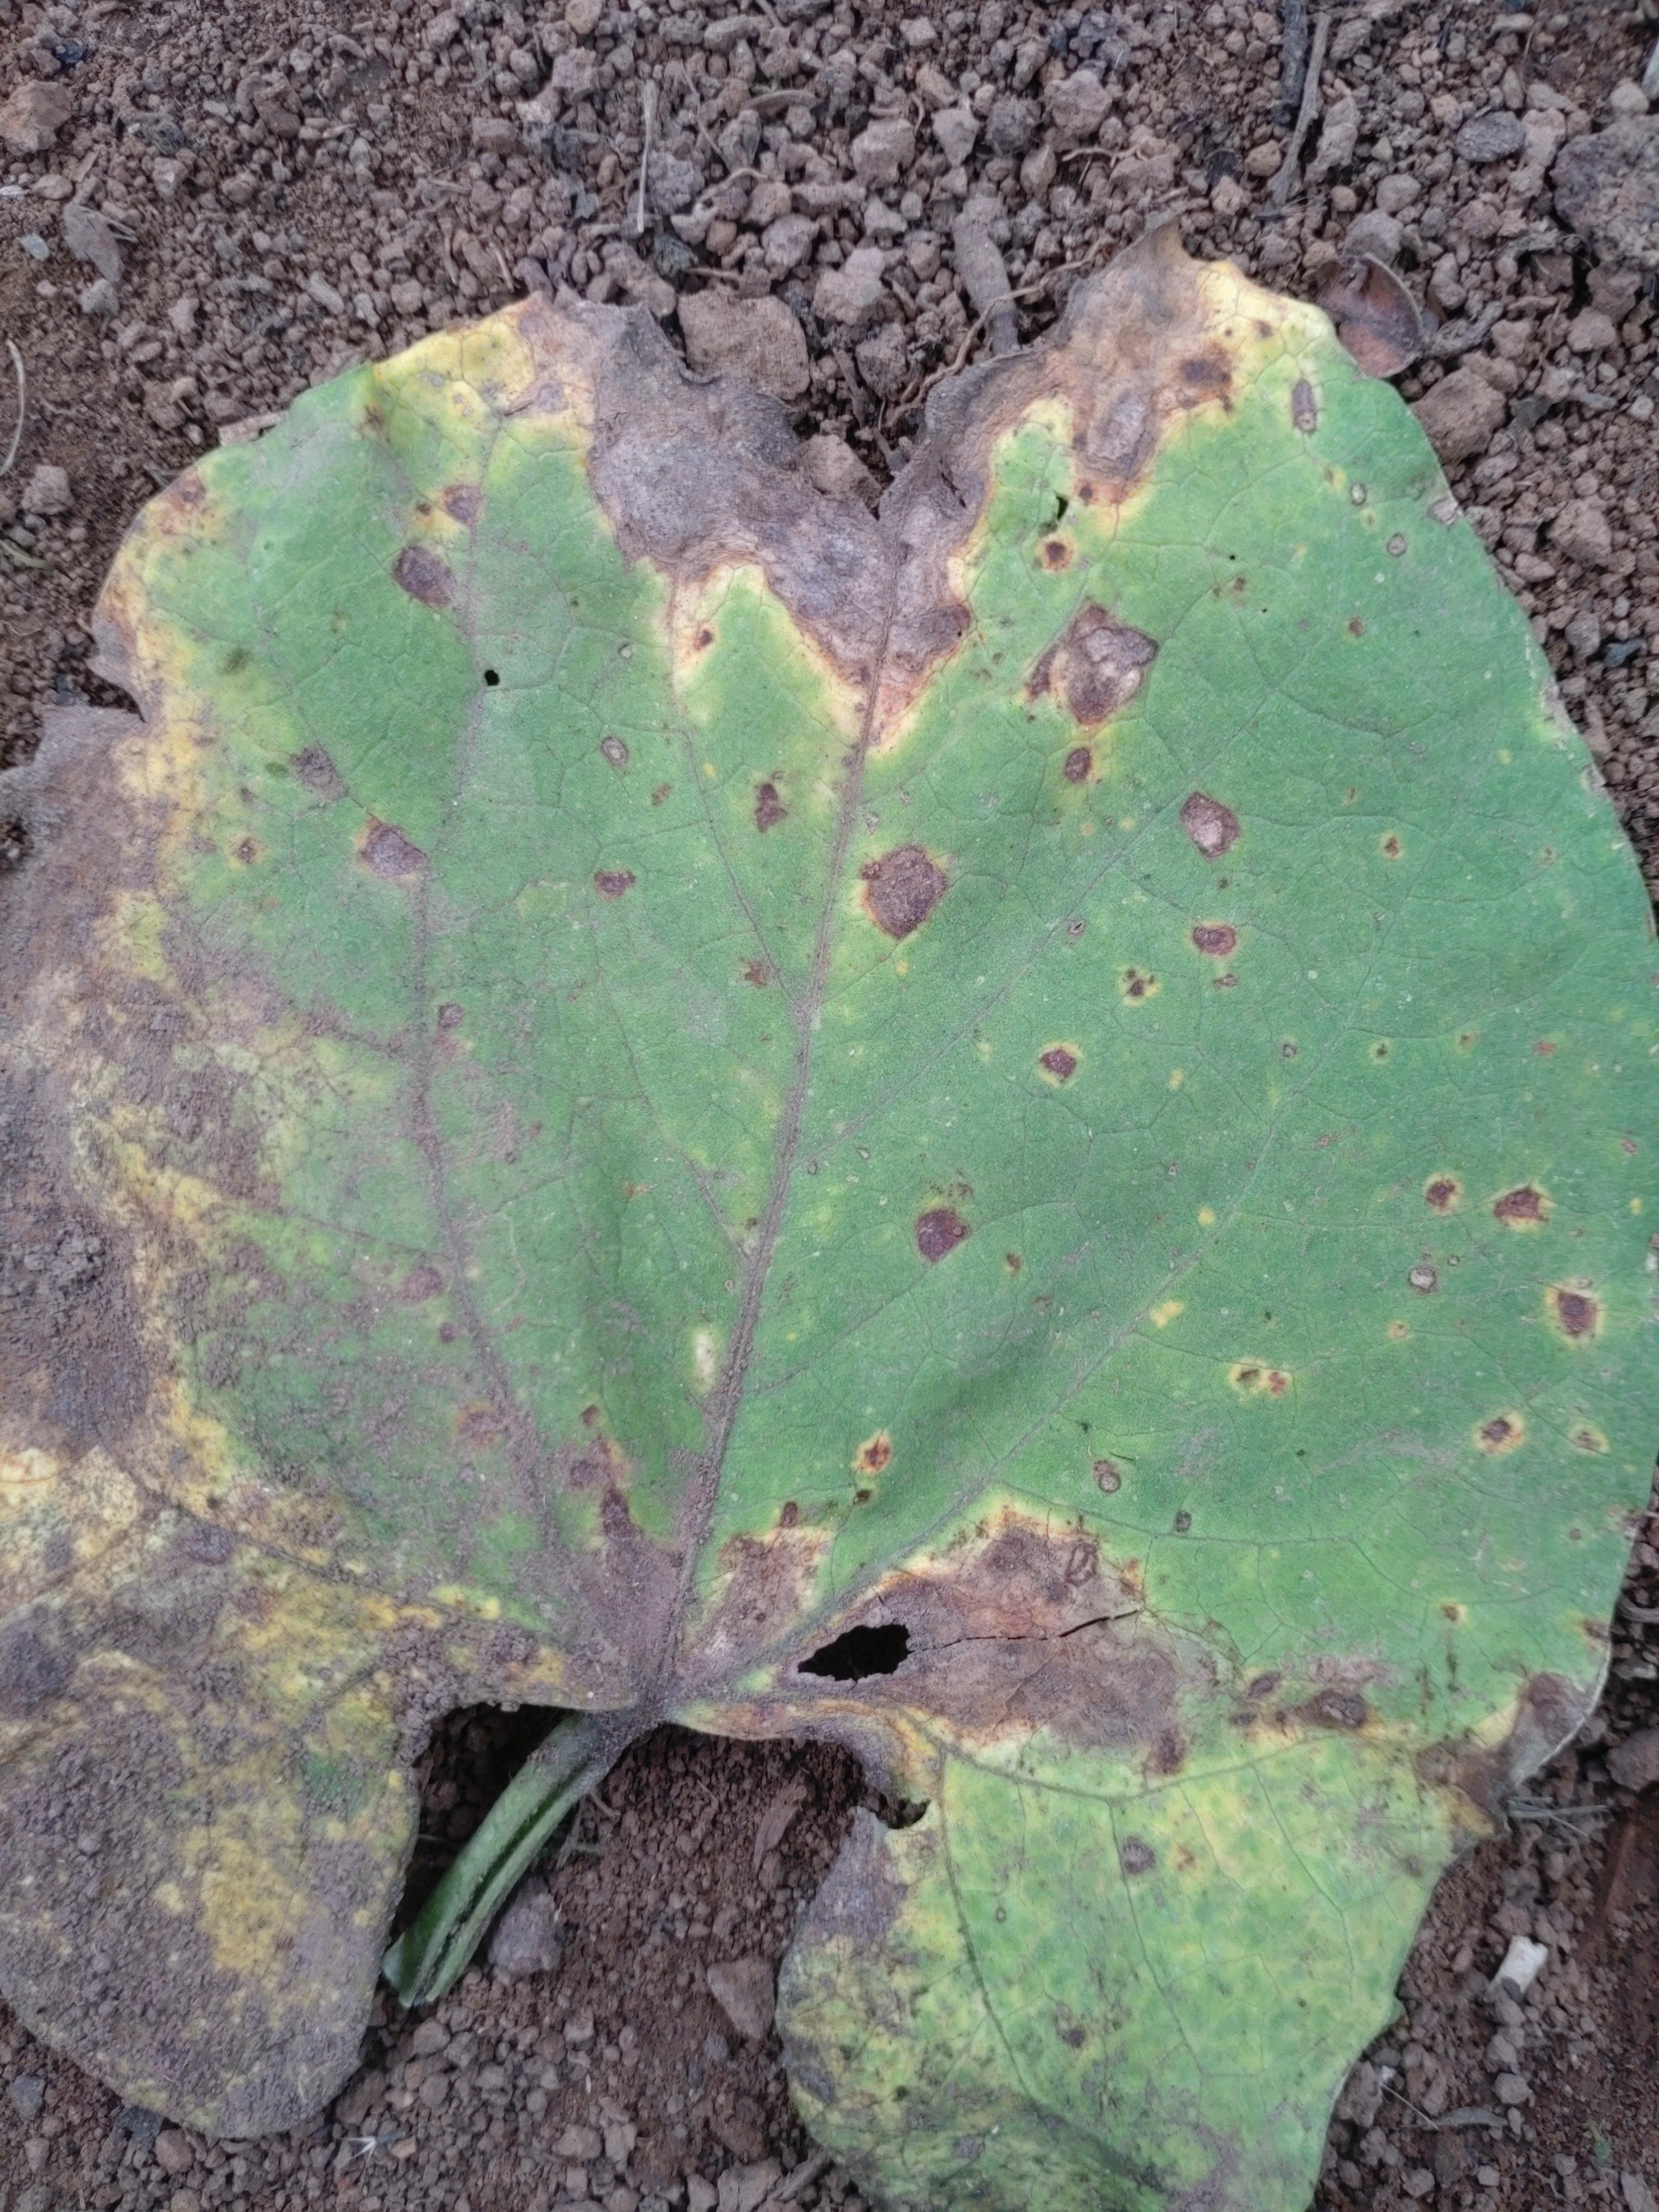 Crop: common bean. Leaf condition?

anthracnose
